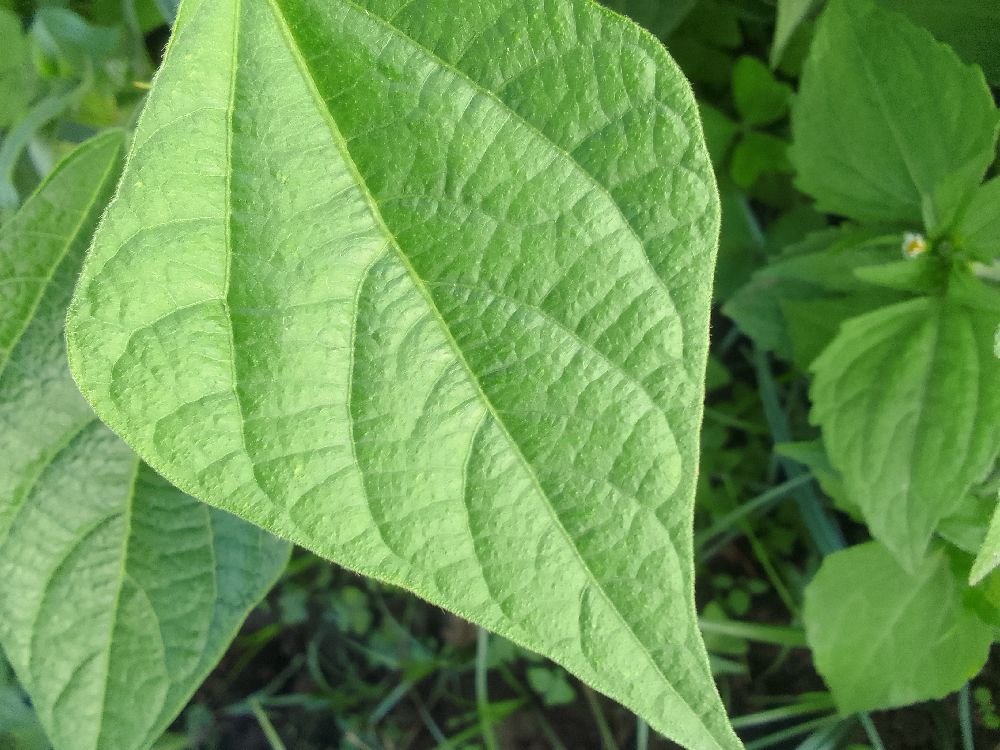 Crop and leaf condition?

common bean, healthy
